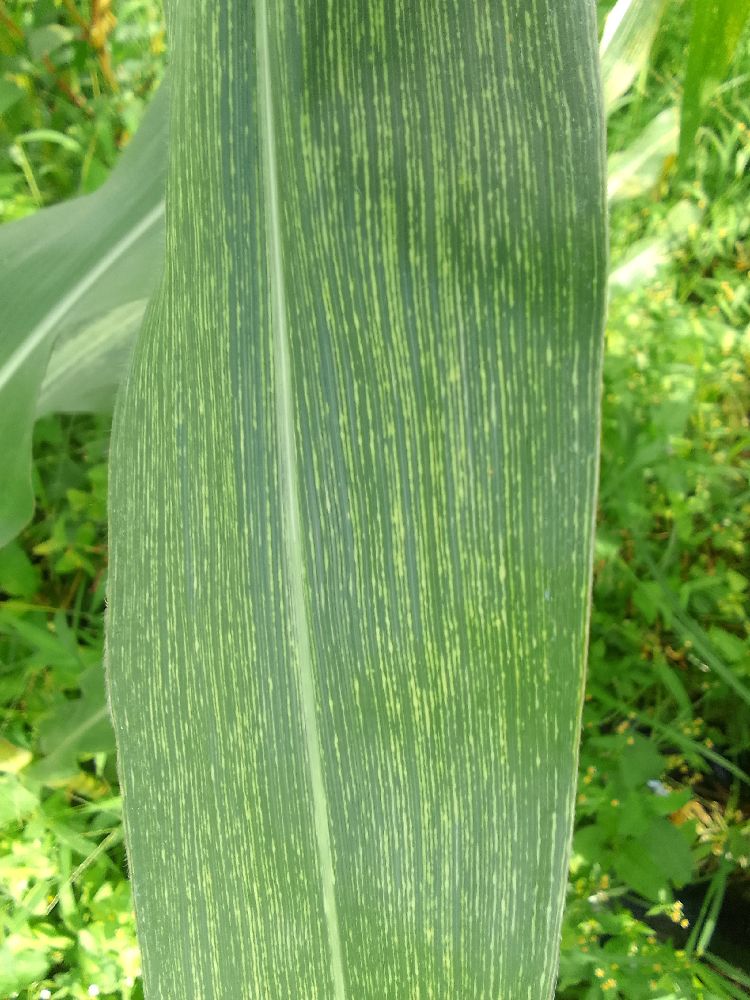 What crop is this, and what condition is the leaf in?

maize, maize streak virus
